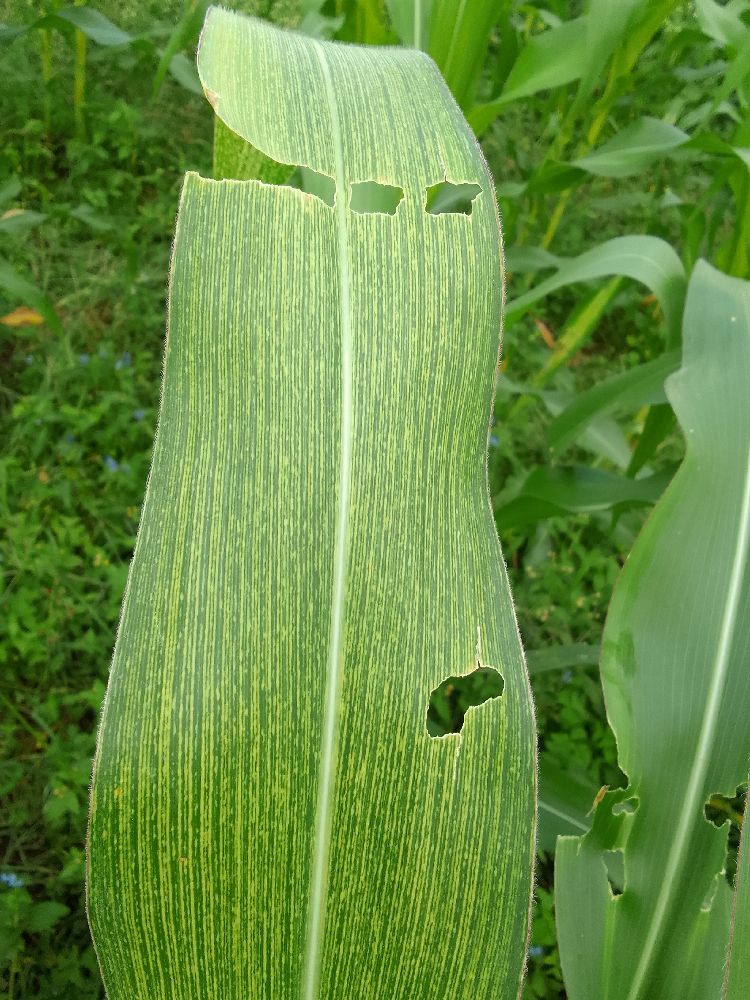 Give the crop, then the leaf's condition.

maize, maize streak virus
